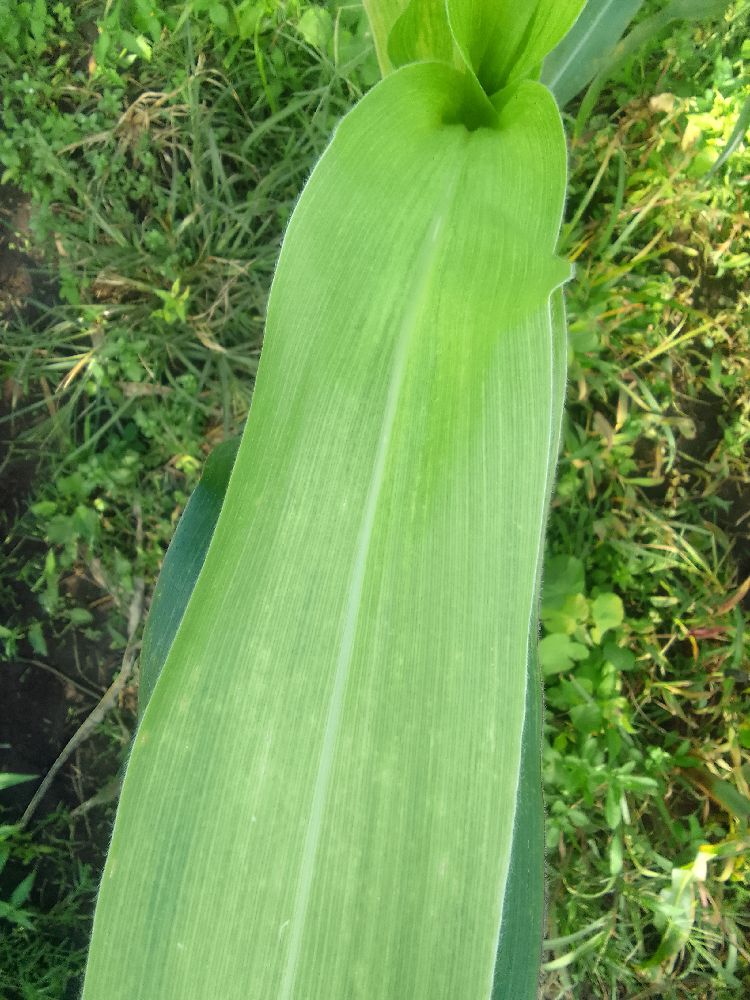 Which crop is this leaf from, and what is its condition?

maize, maize lethal necrosis
